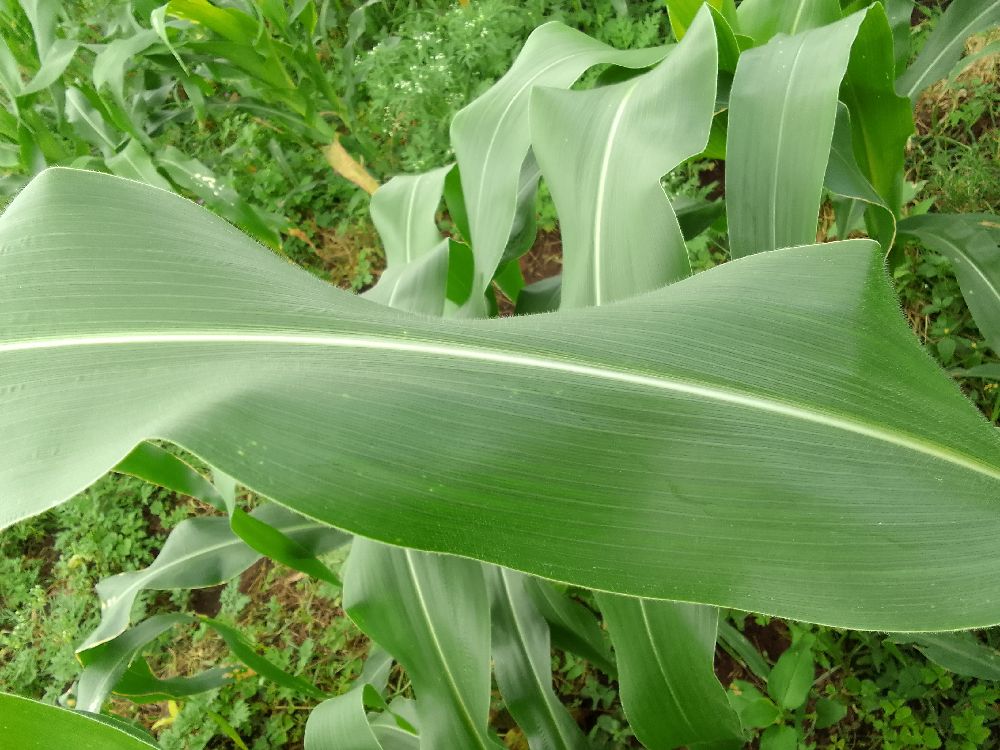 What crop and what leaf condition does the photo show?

maize, healthy
